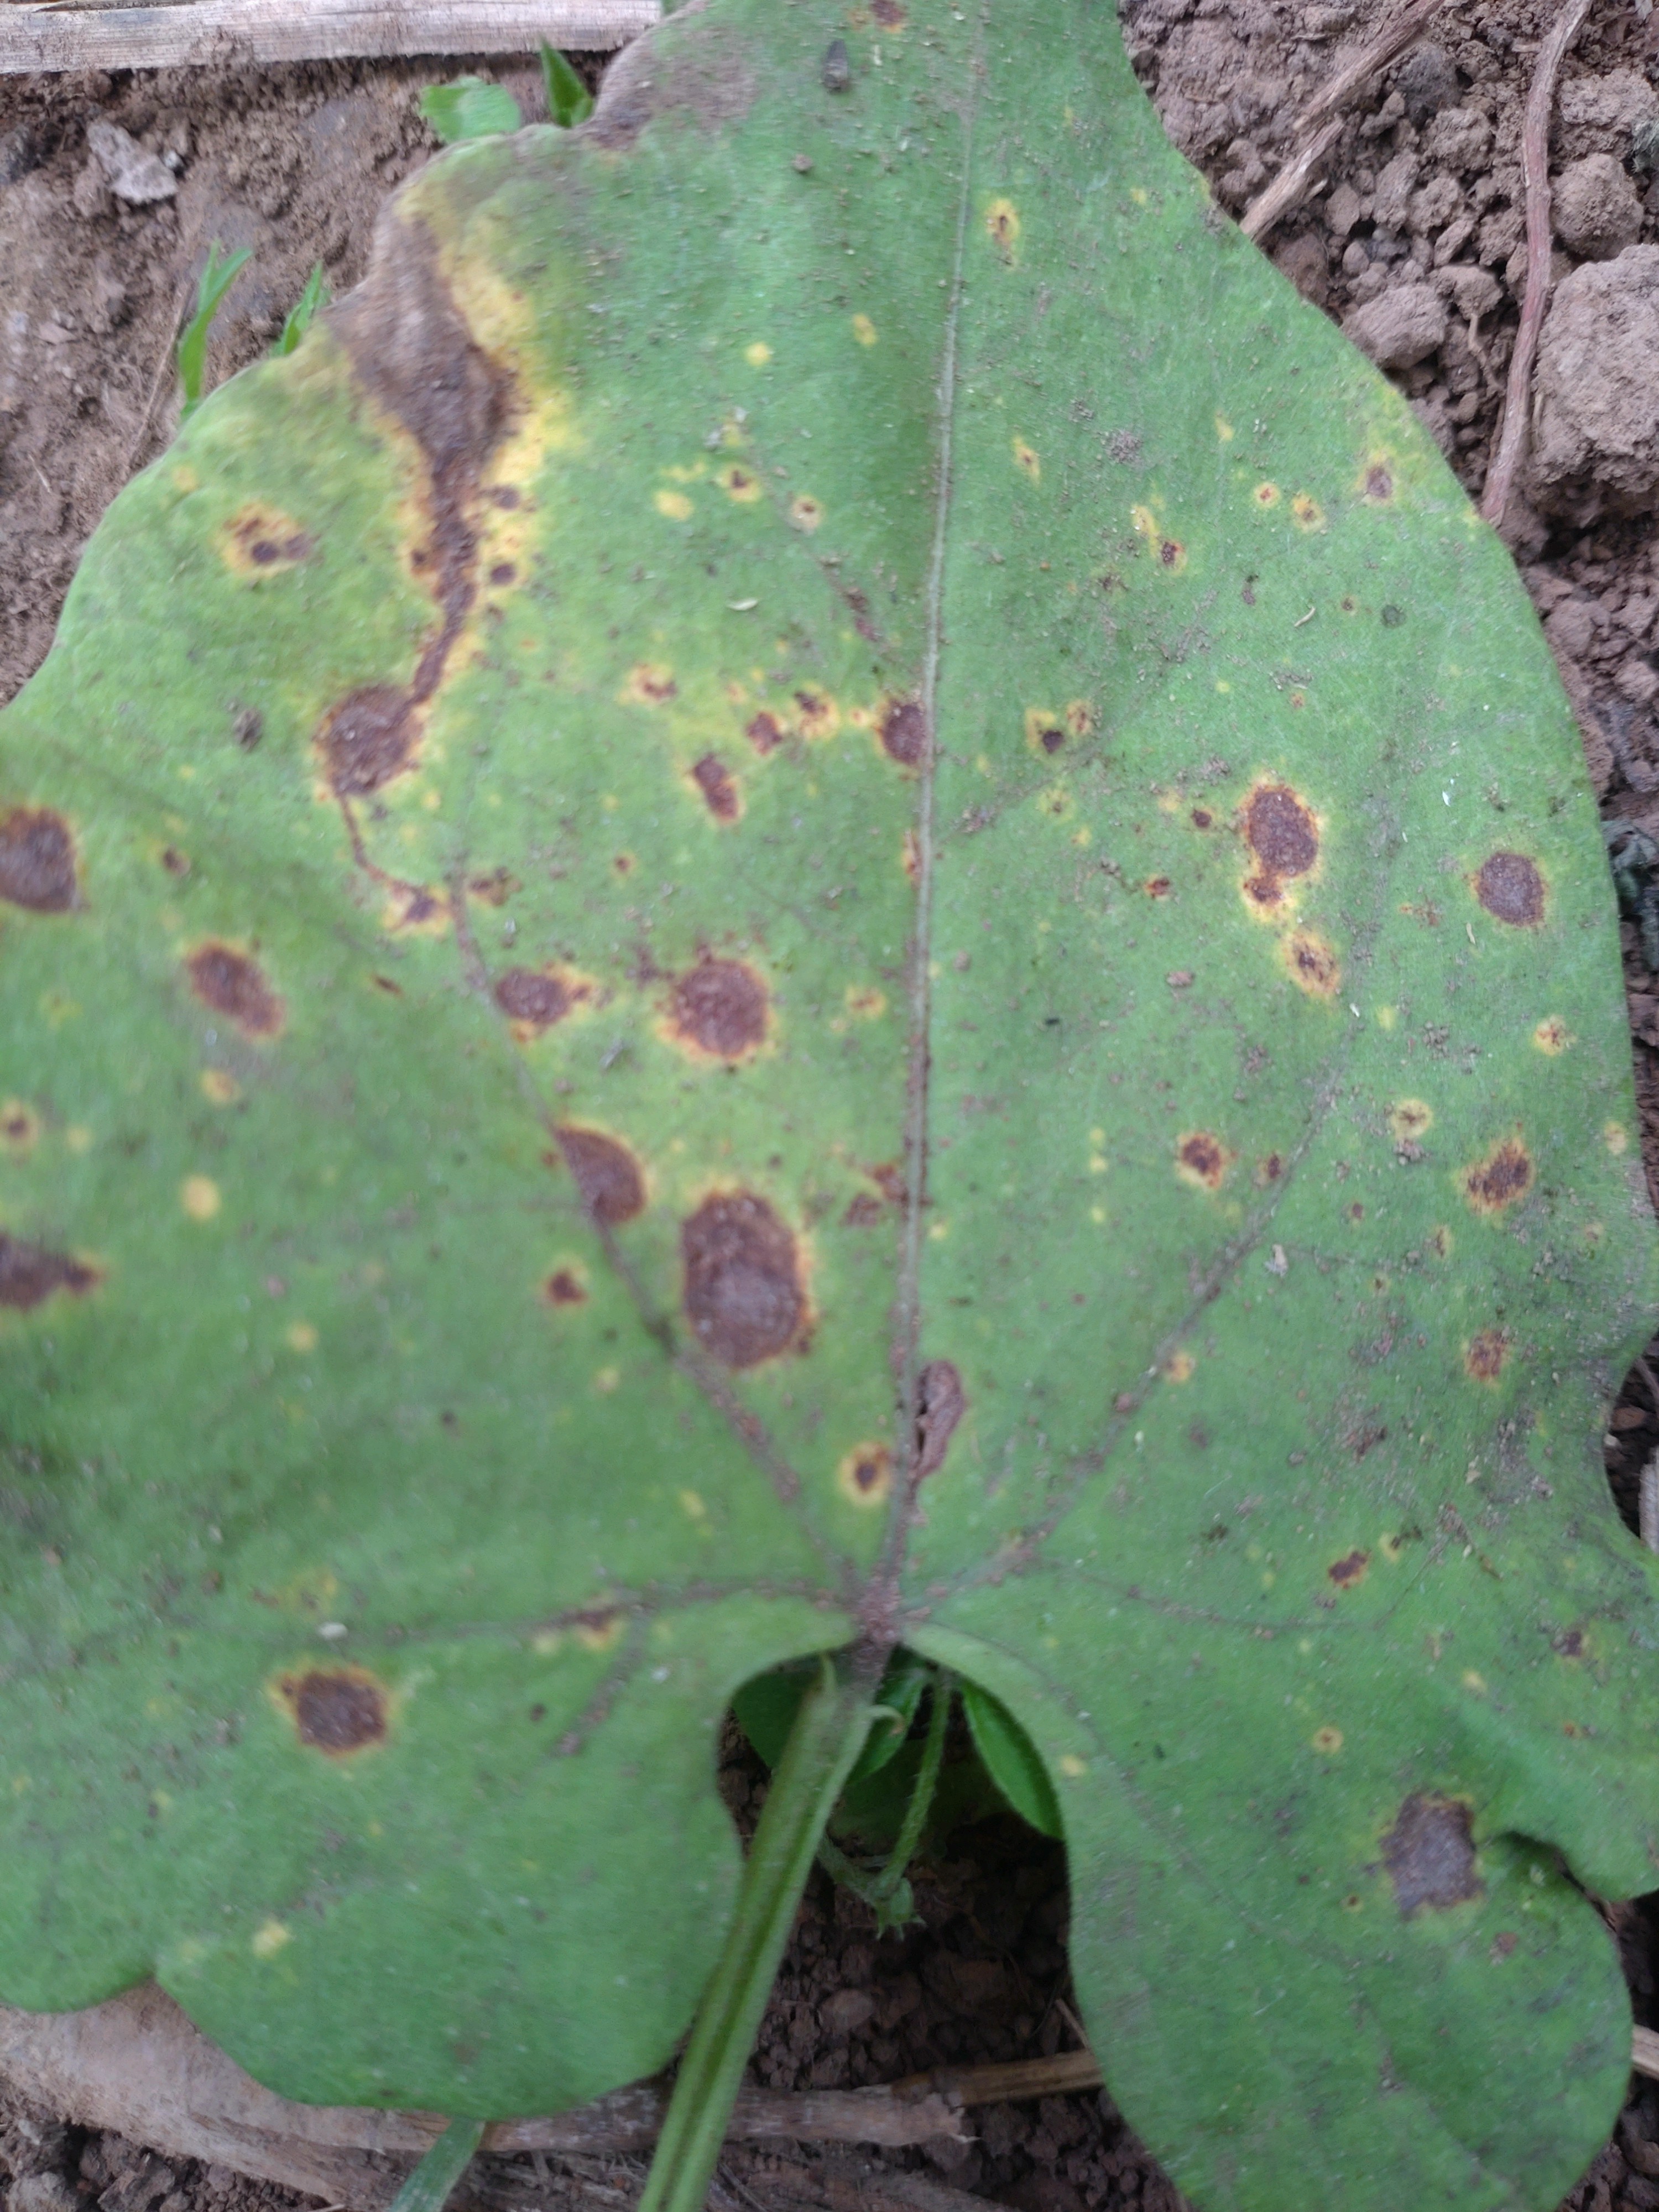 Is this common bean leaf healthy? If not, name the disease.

rust
